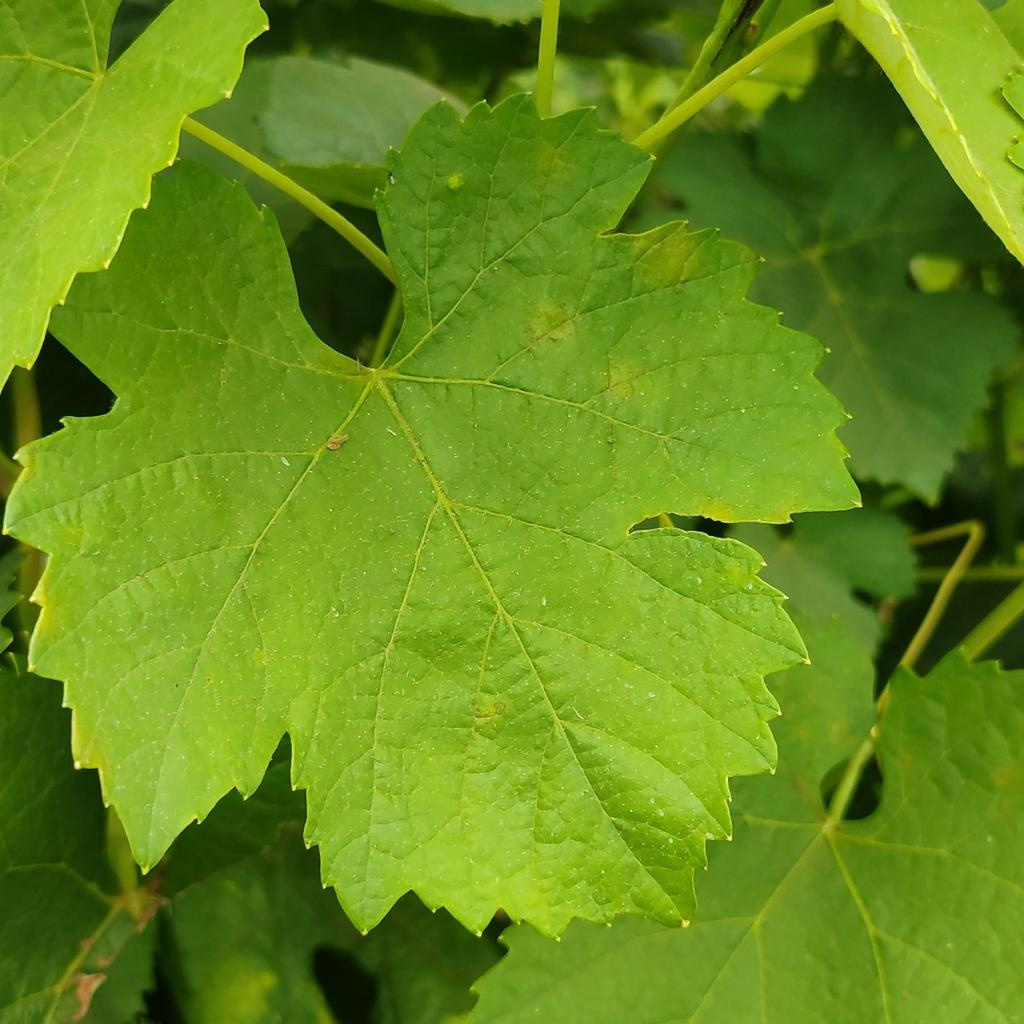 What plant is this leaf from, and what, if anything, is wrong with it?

grapevine, downy mildew
